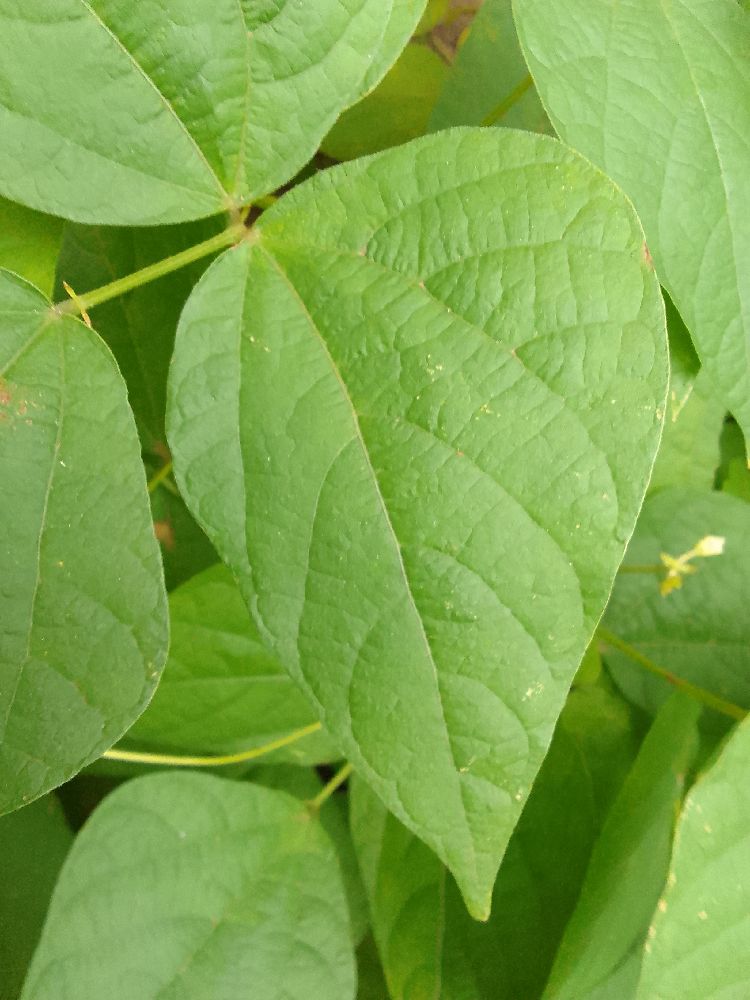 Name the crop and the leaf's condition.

common bean, healthy
